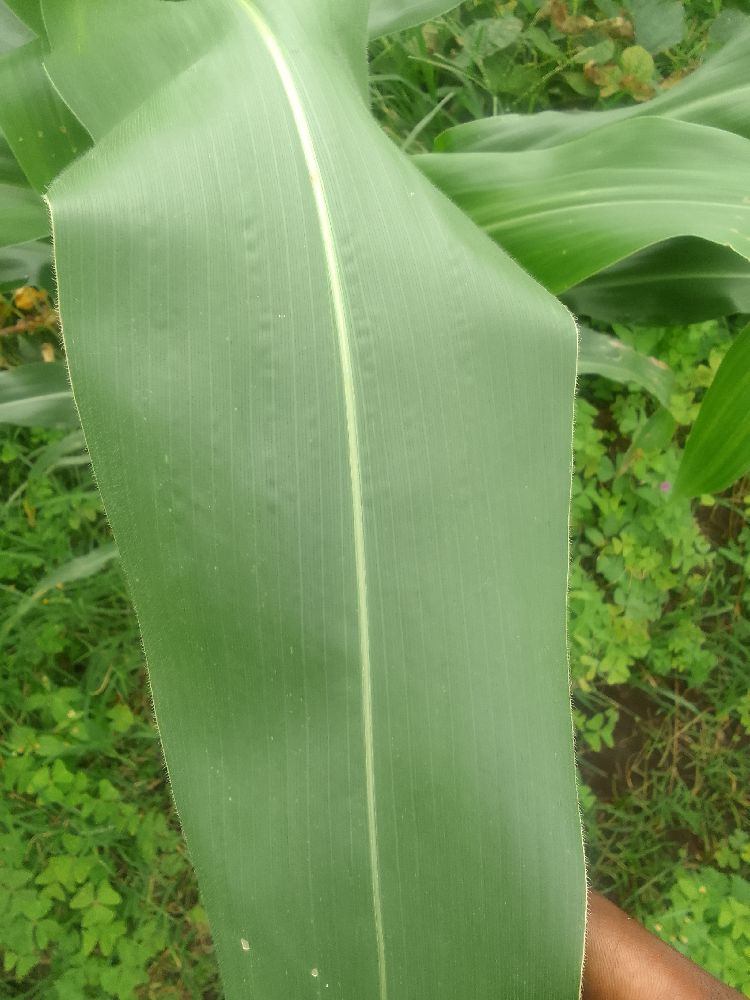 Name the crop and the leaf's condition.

maize, healthy
